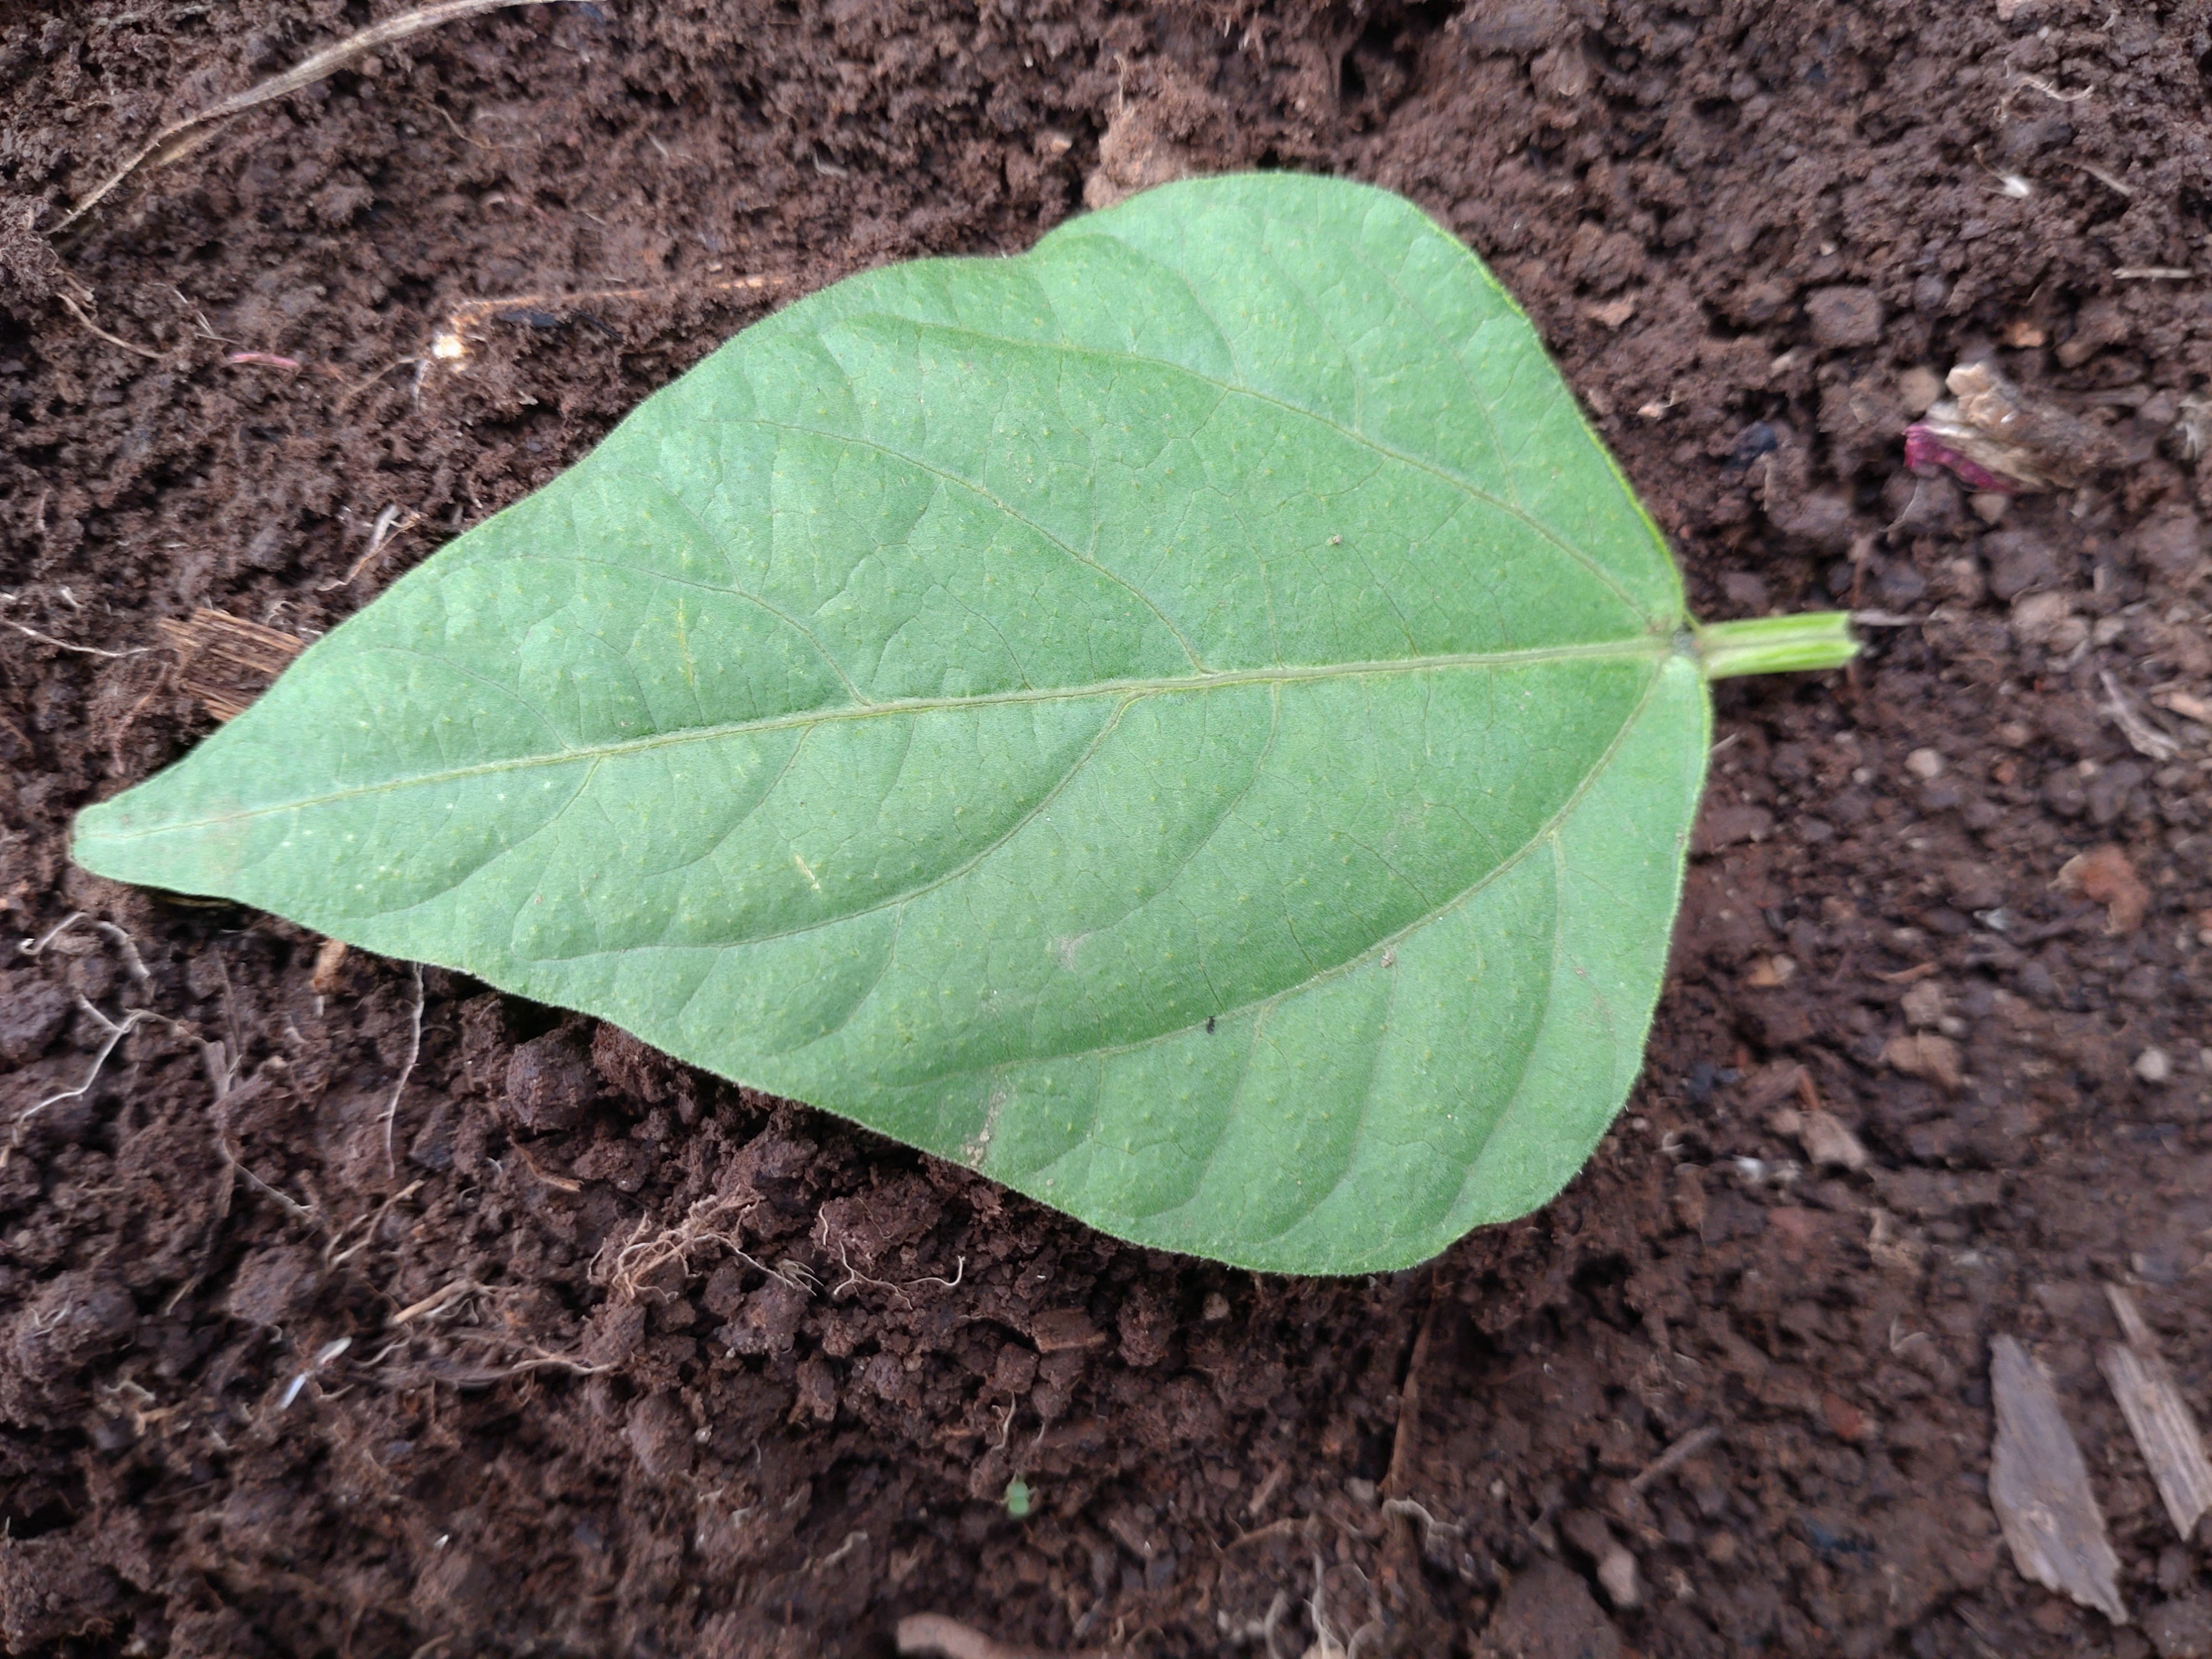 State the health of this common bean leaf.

healthy
